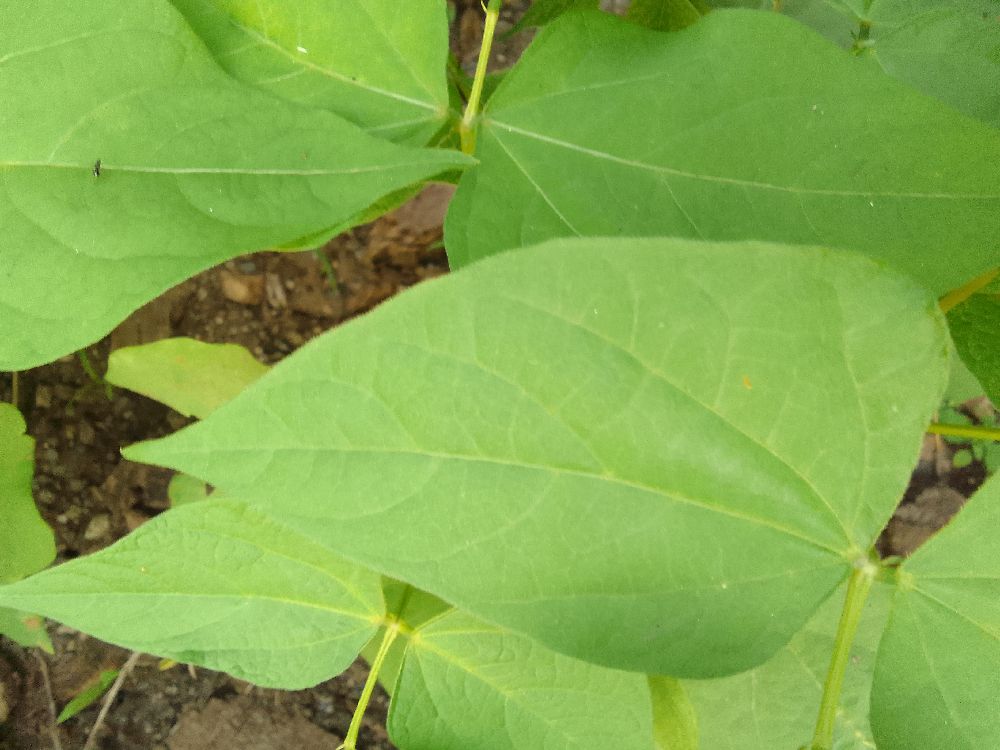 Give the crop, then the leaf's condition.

common bean, healthy
